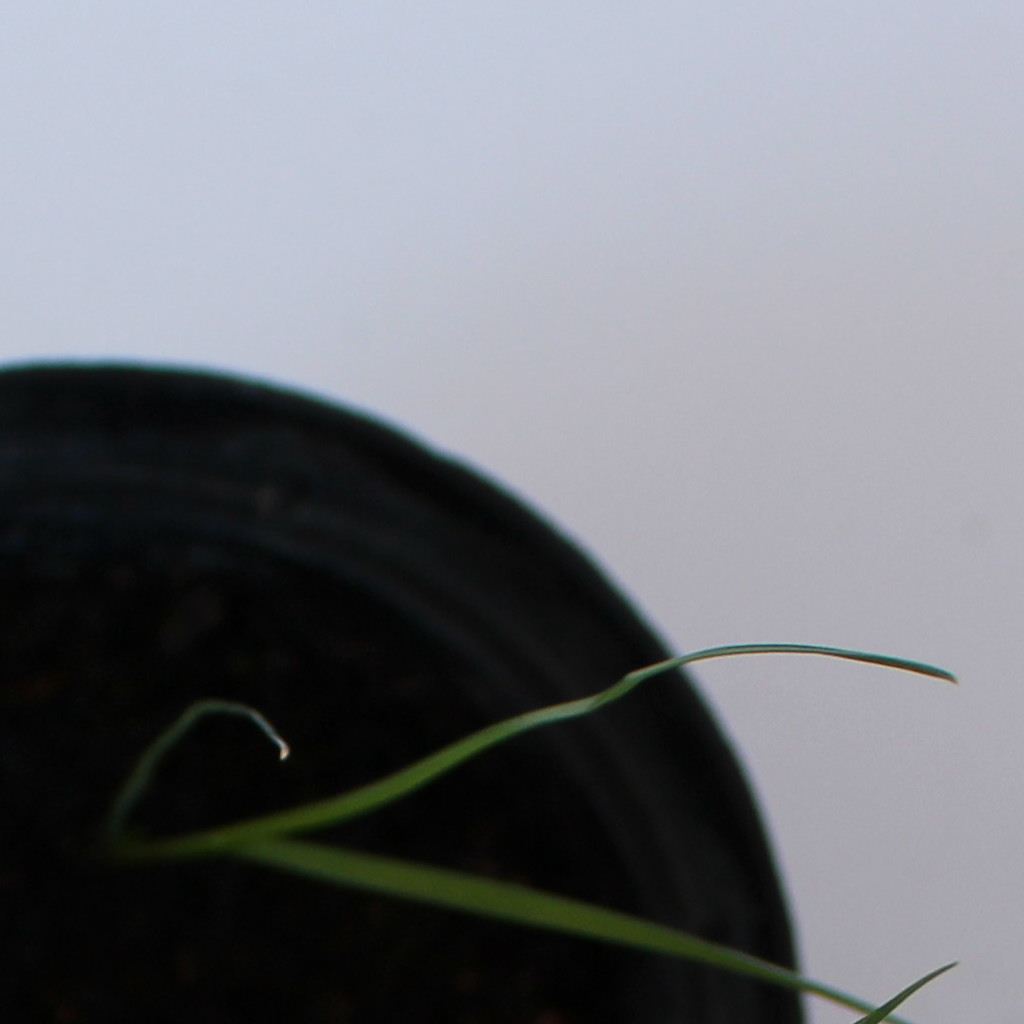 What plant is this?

Lolium multiflorum
